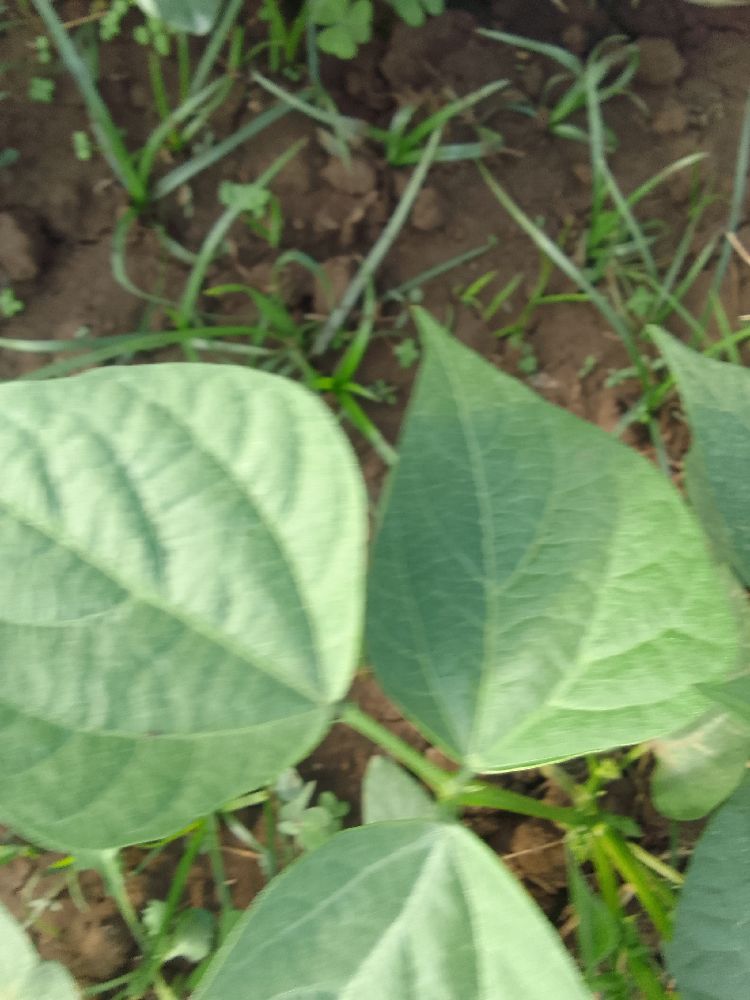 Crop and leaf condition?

common bean, healthy
